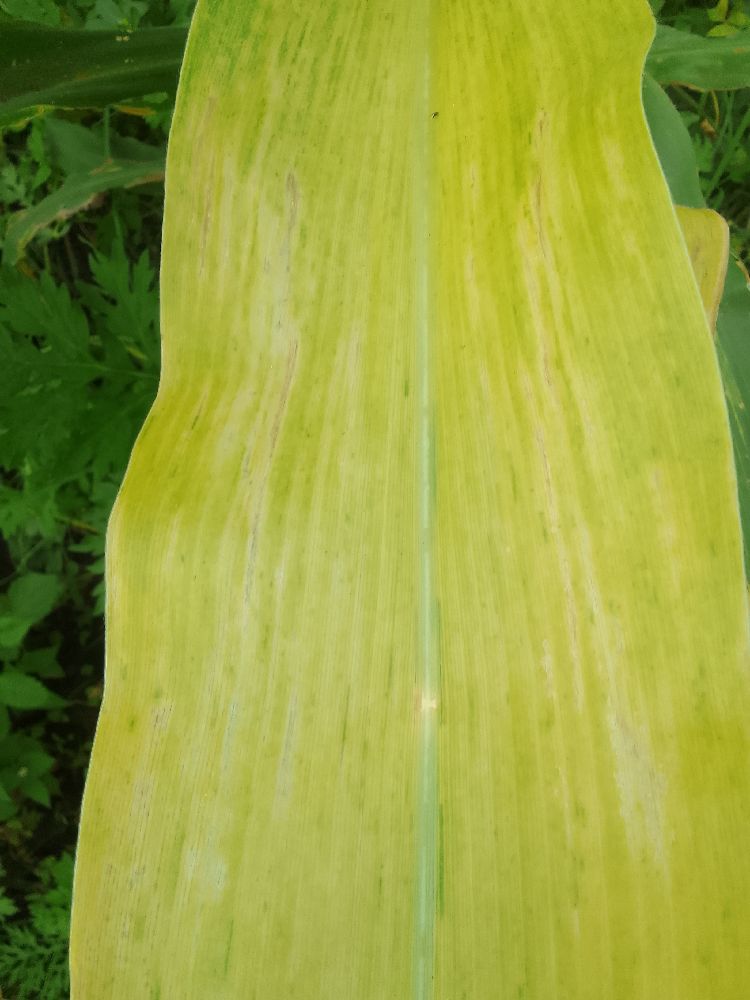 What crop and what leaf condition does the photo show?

maize, maize lethal necrosis
